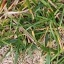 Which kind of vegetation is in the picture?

grass
